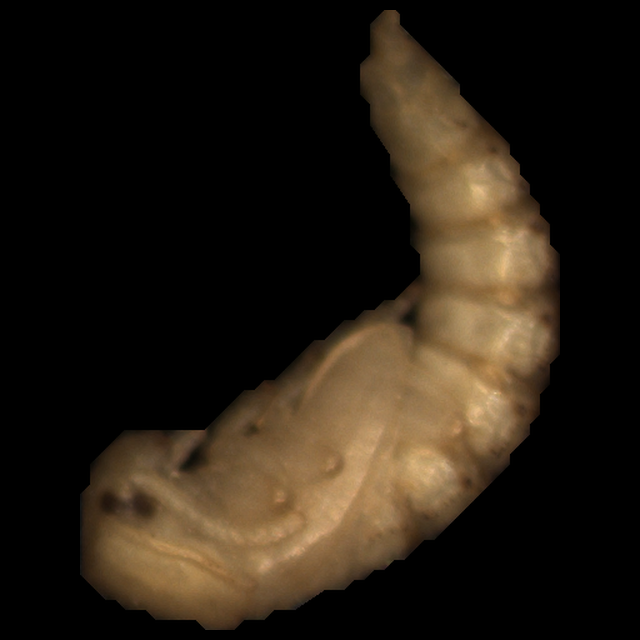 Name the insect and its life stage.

mealworm pupa
